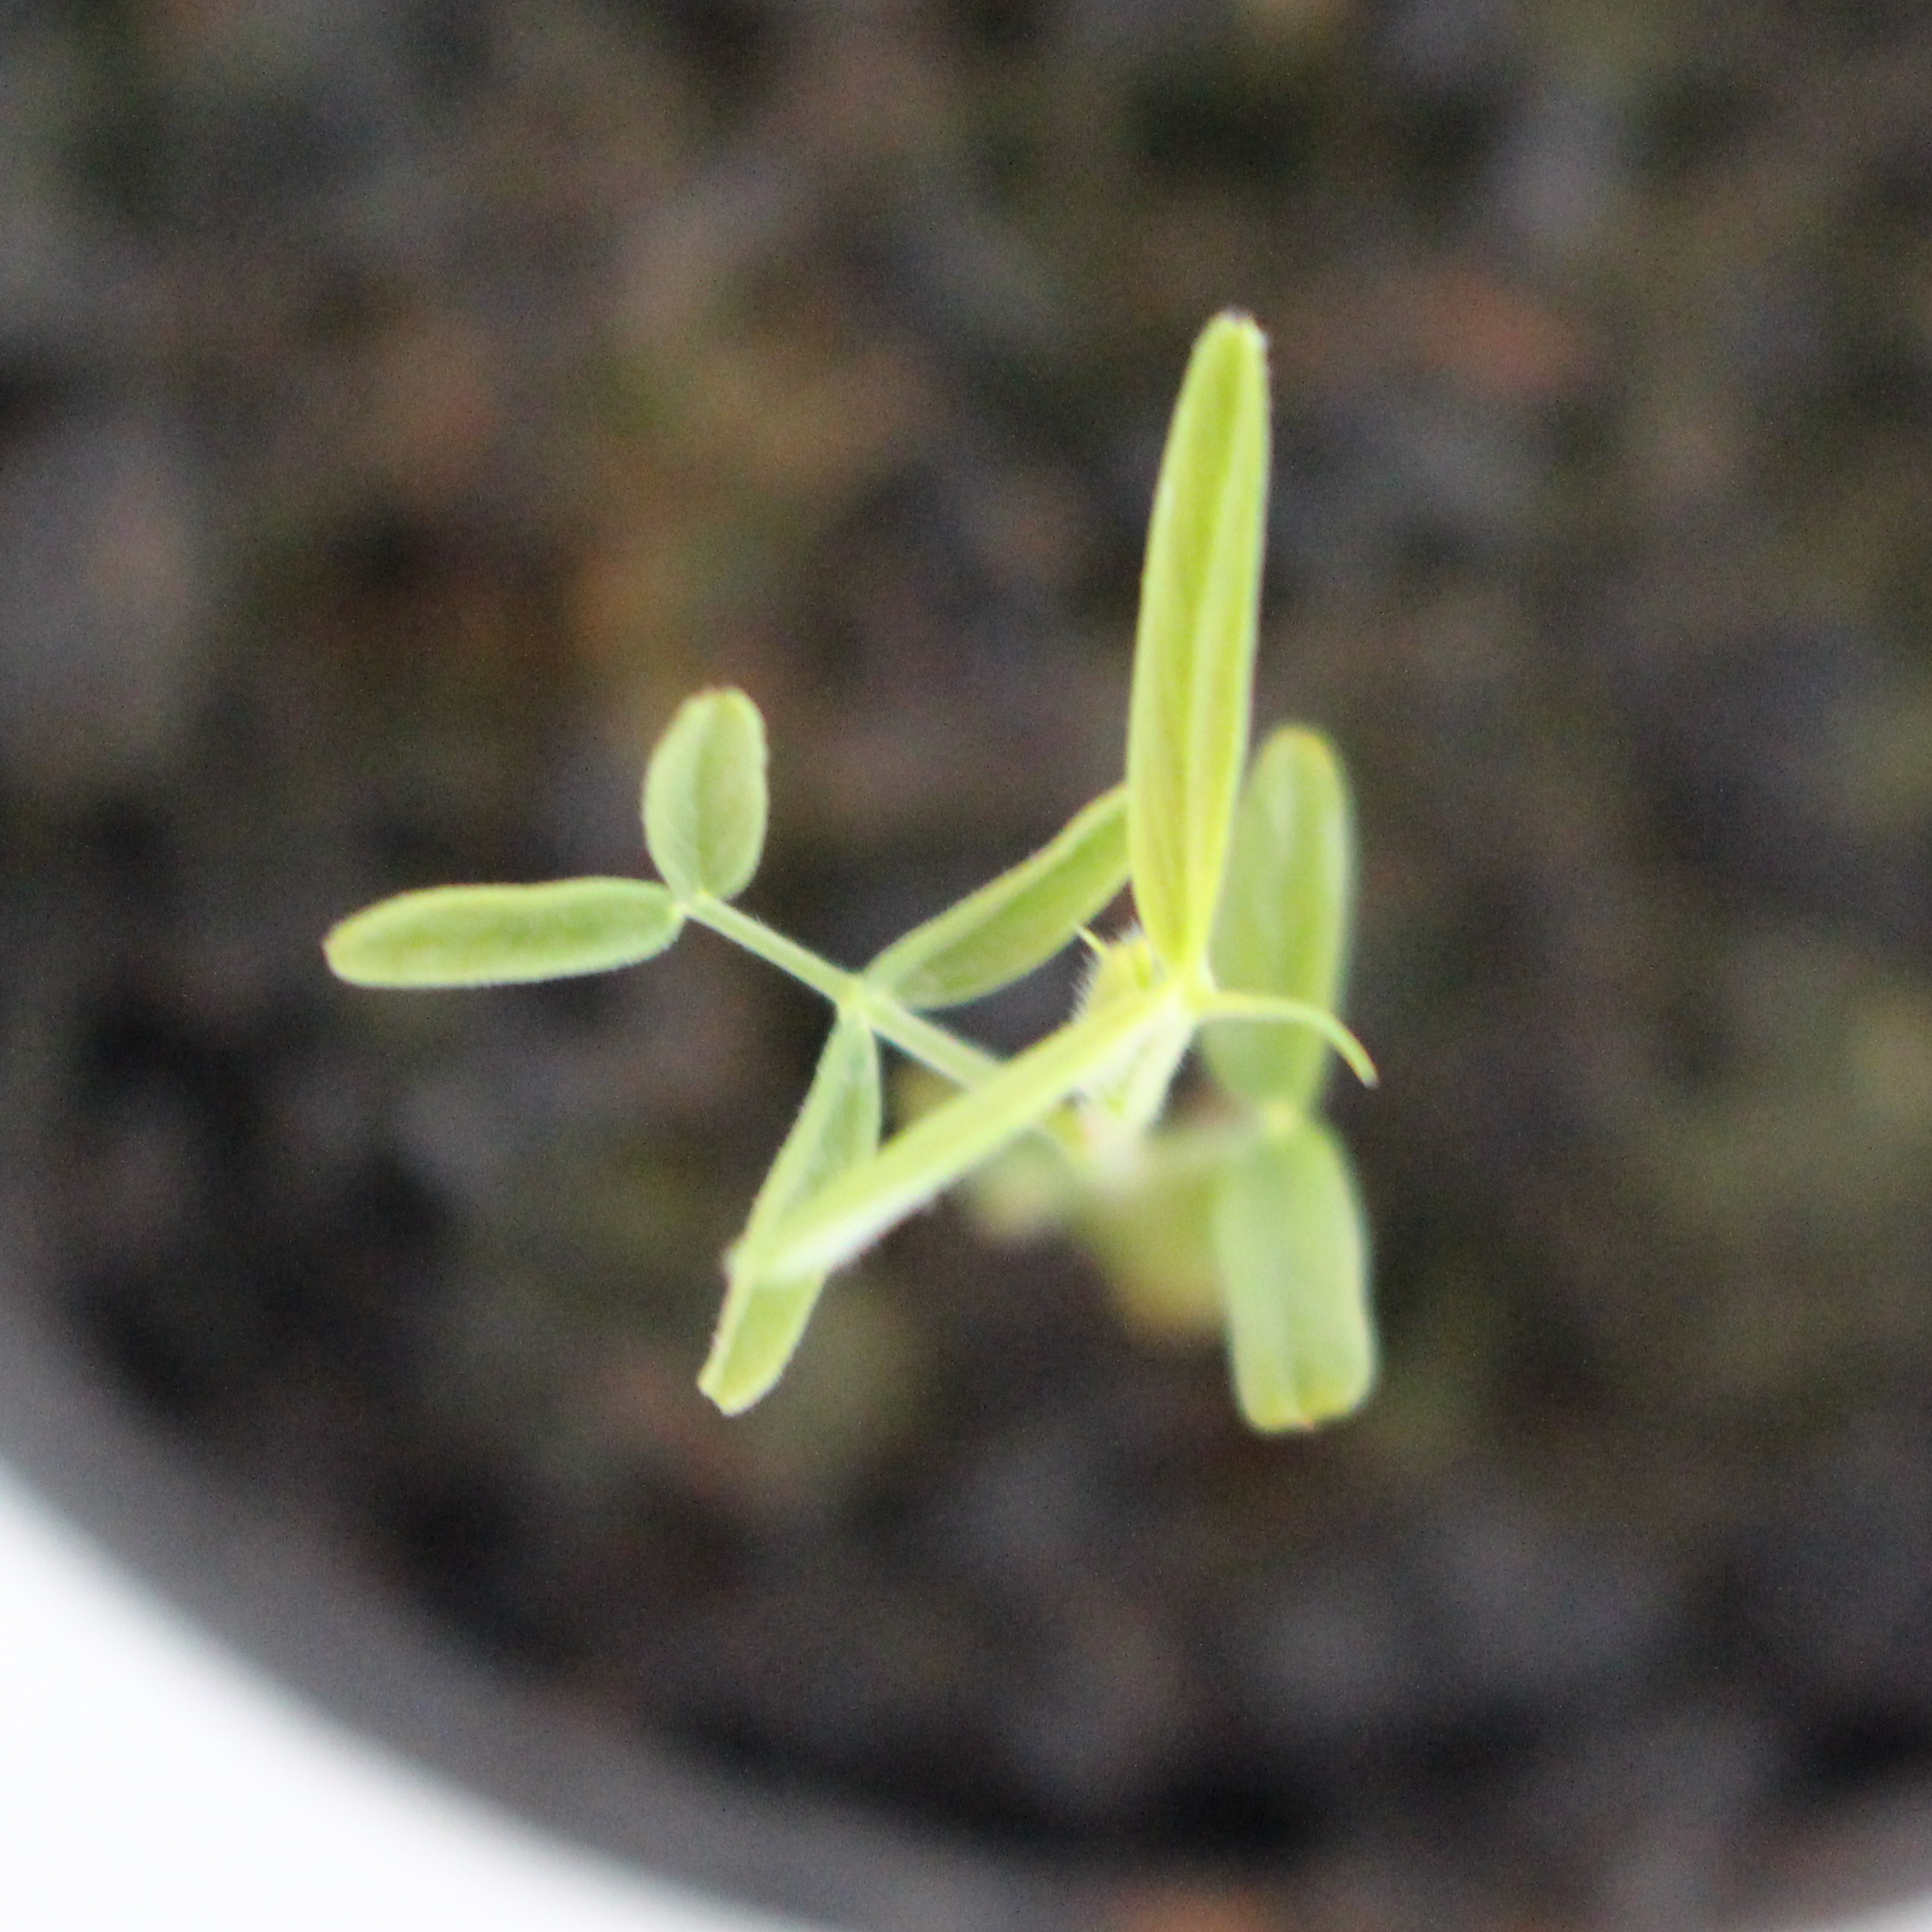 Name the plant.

Vicia sativa
